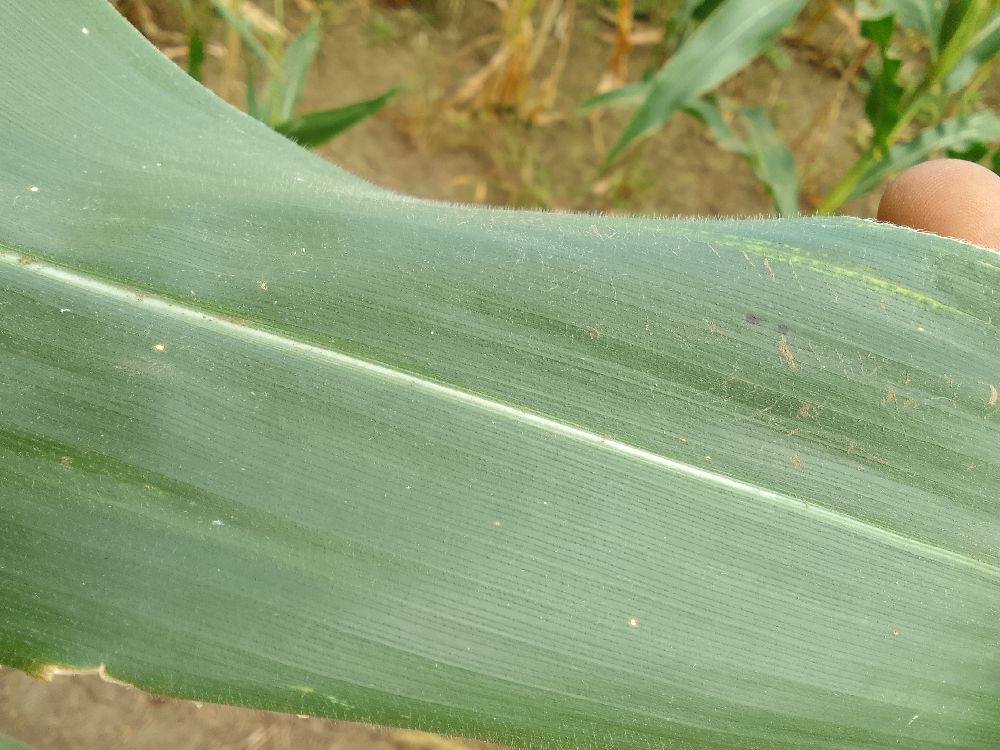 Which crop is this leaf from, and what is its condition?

maize, healthy
